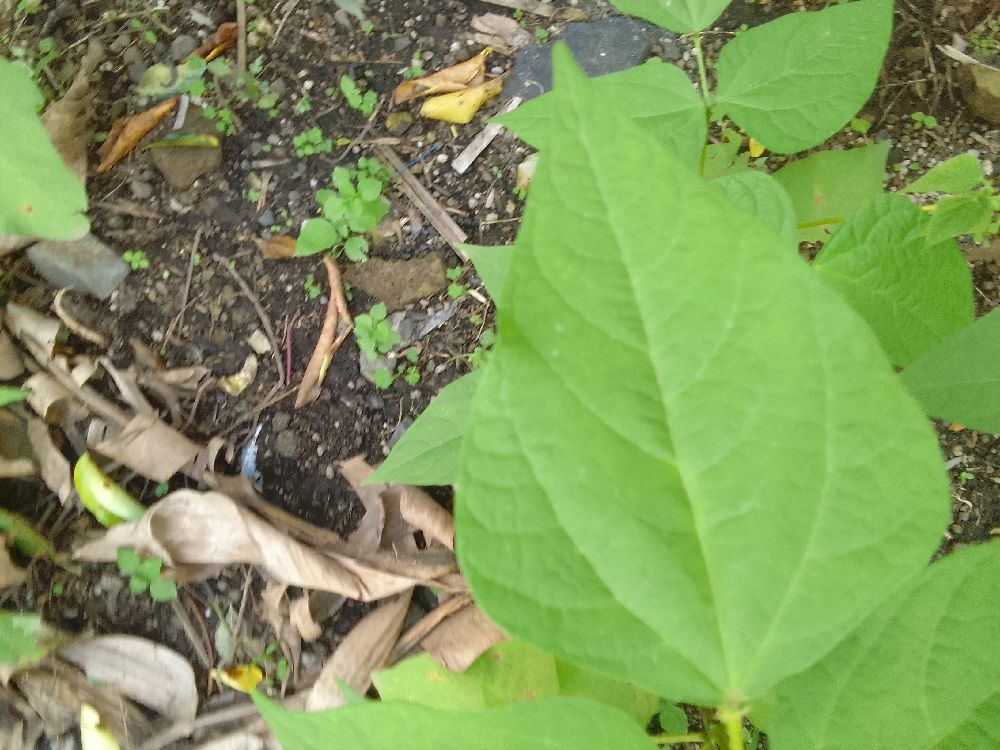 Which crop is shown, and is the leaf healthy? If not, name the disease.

common bean, healthy
